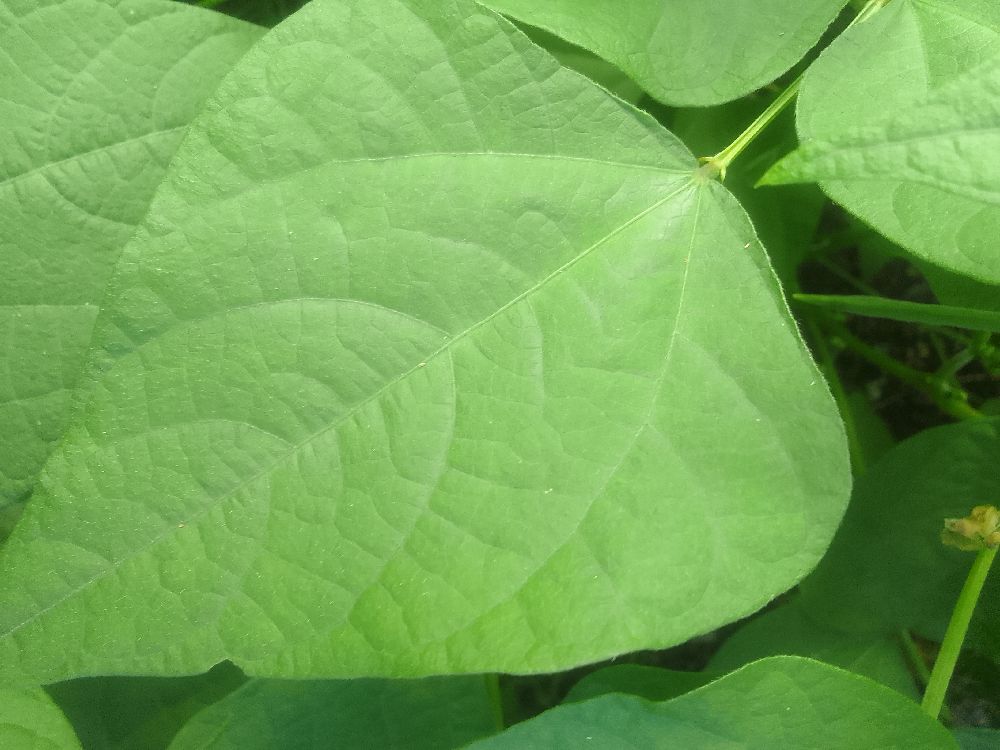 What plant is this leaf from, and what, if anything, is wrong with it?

common bean, healthy
